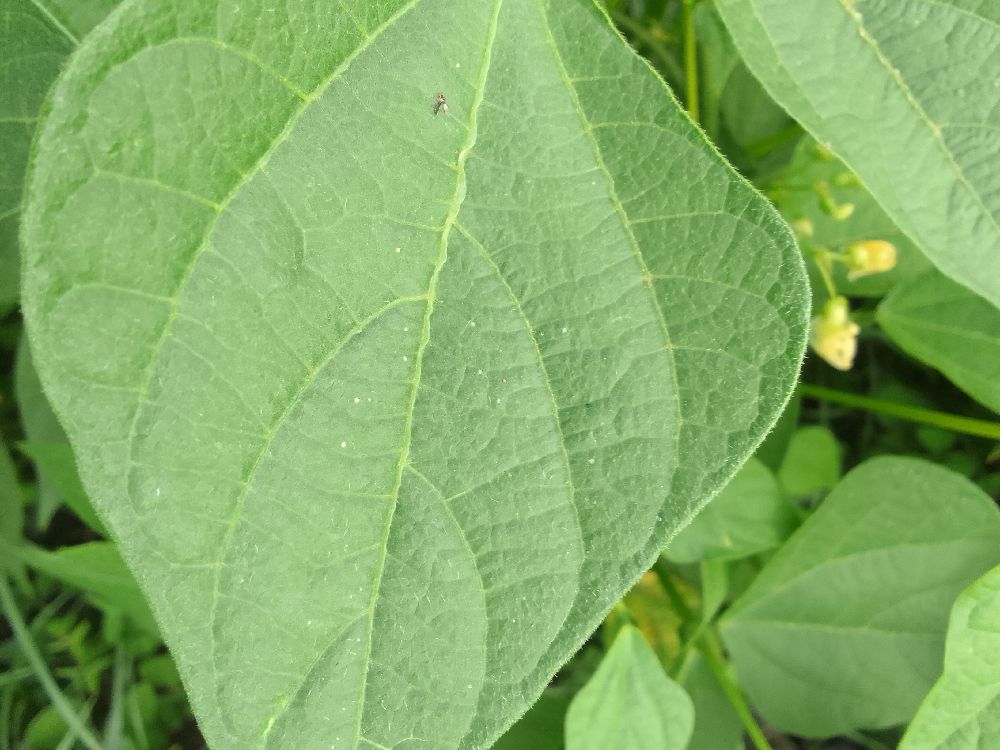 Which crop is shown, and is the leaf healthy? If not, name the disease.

common bean, healthy
